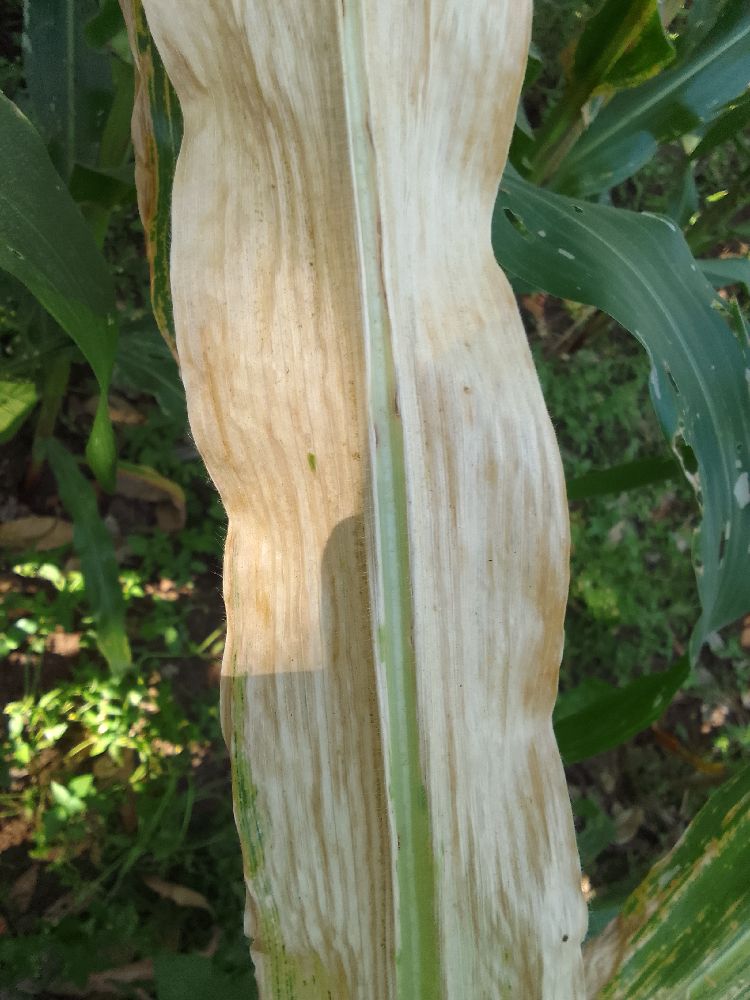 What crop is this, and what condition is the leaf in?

maize, maize lethal necrosis
